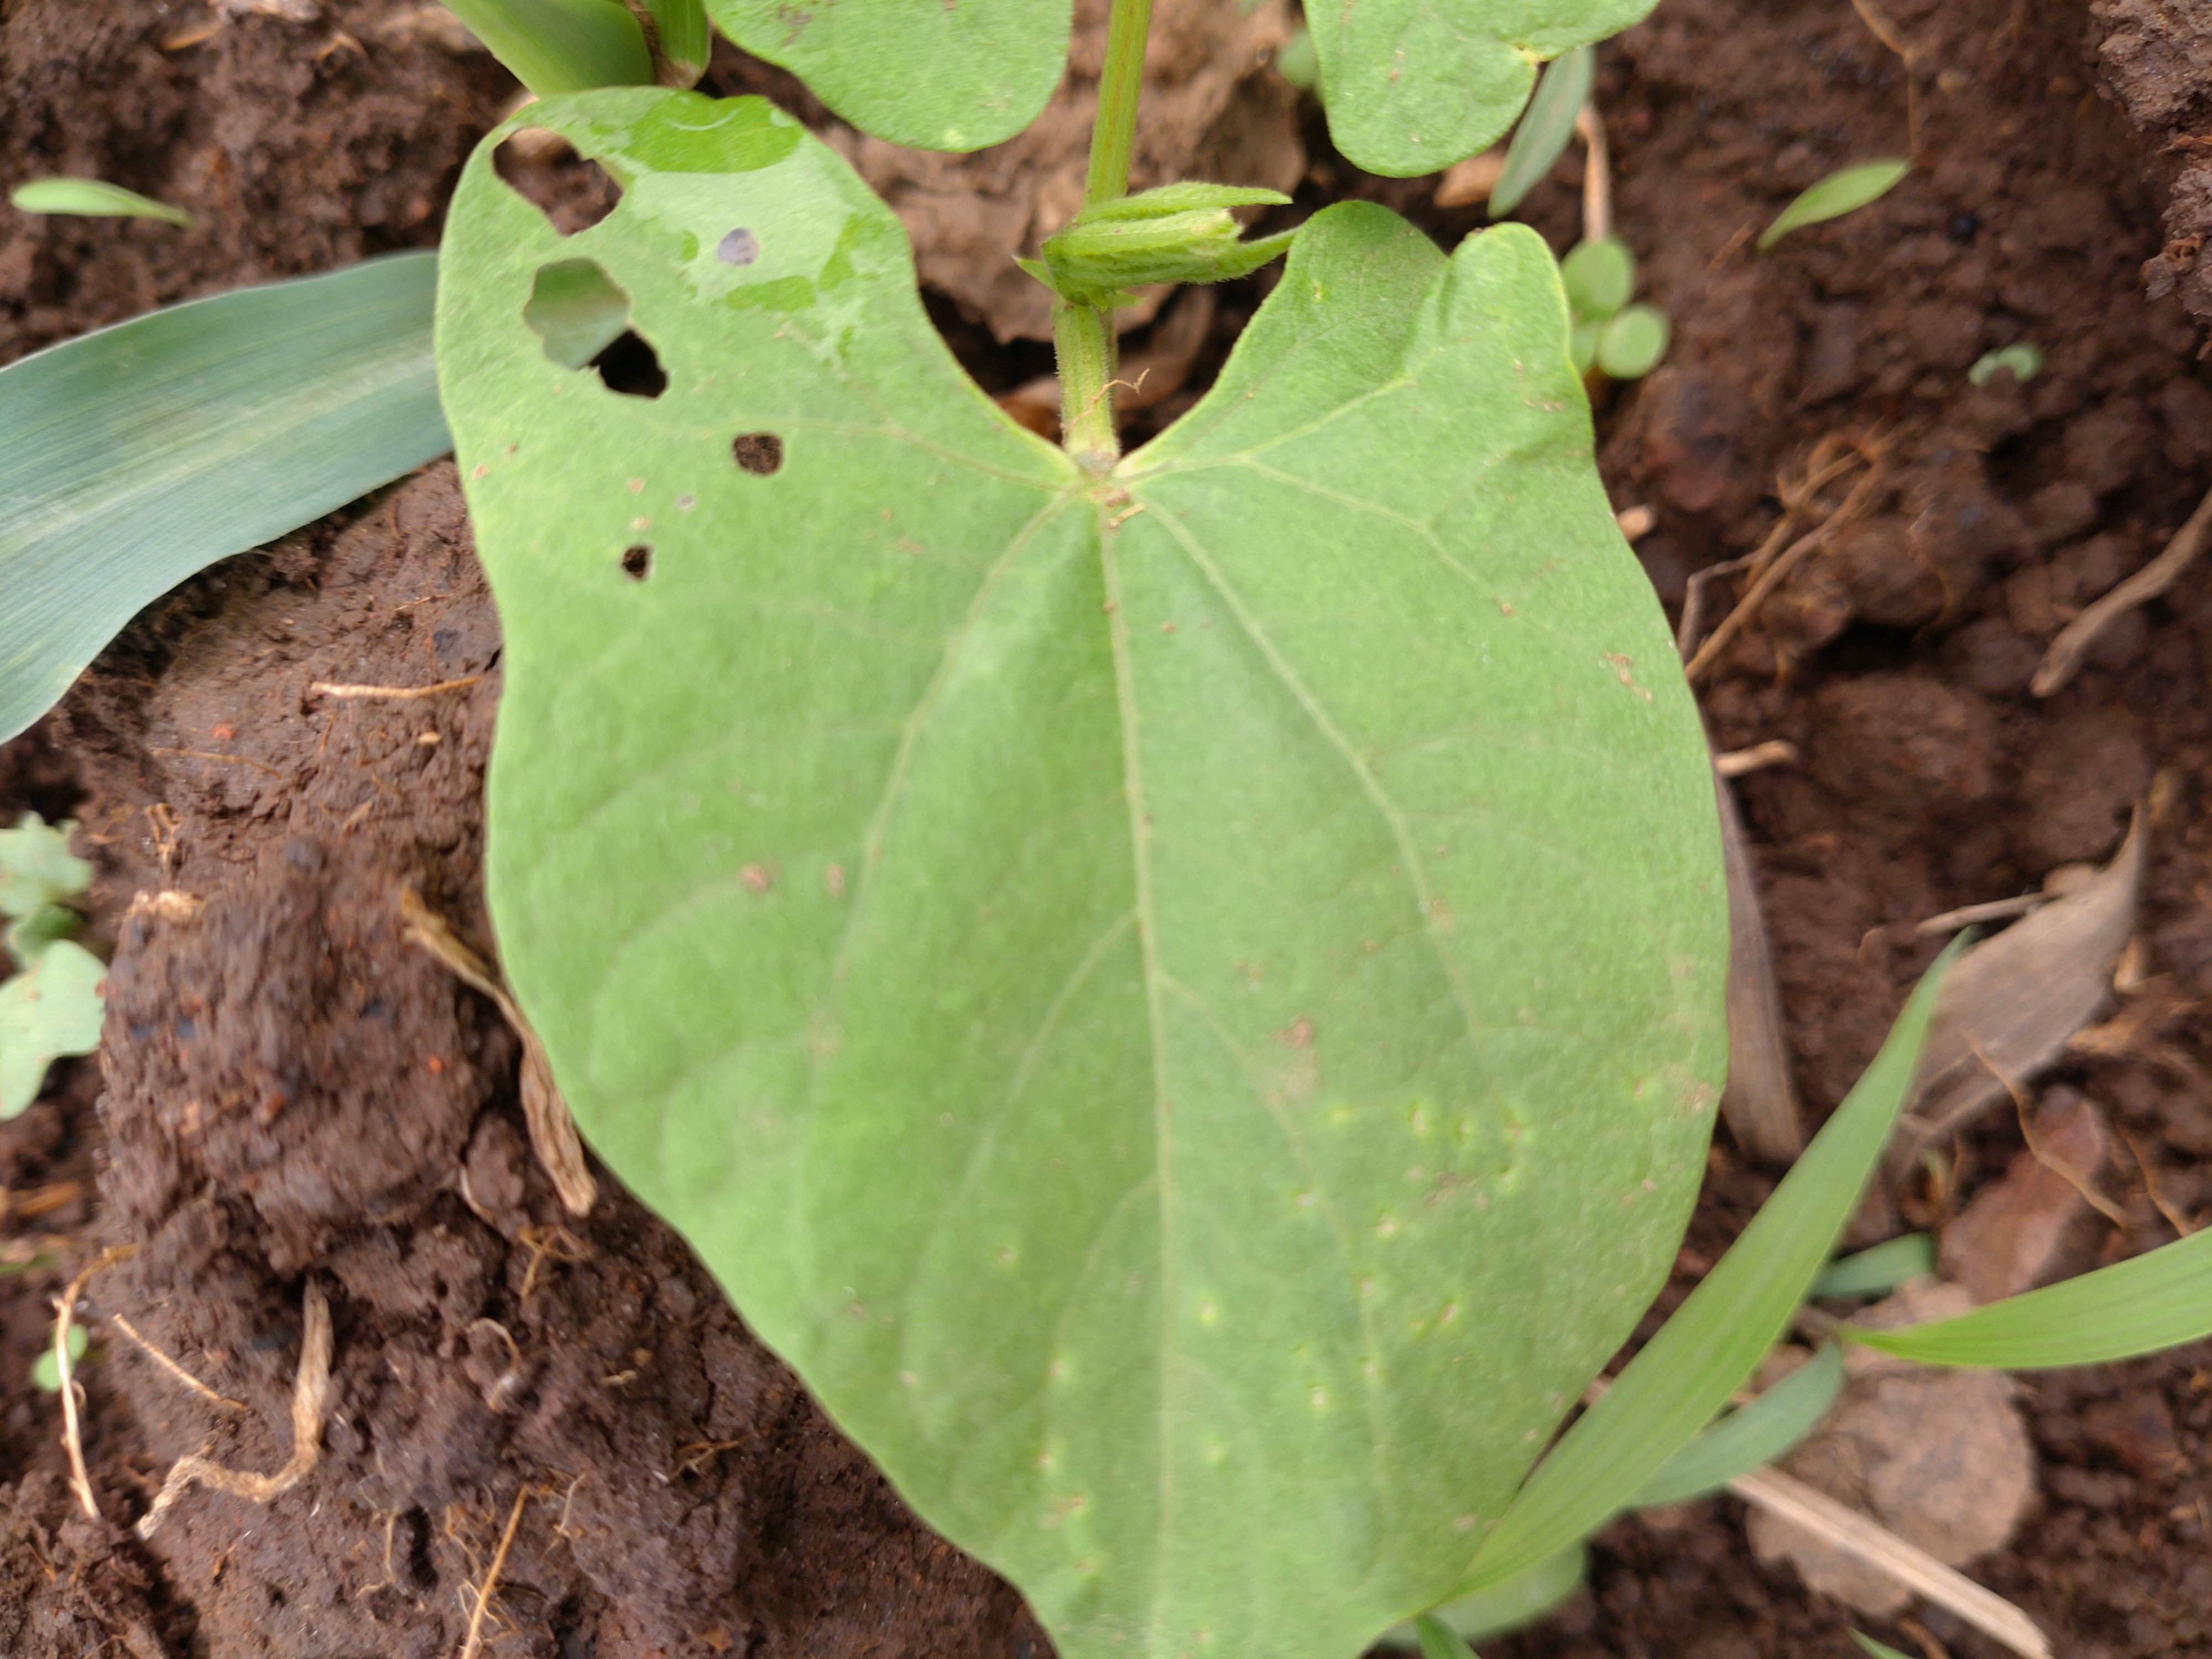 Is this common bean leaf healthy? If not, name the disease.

healthy
